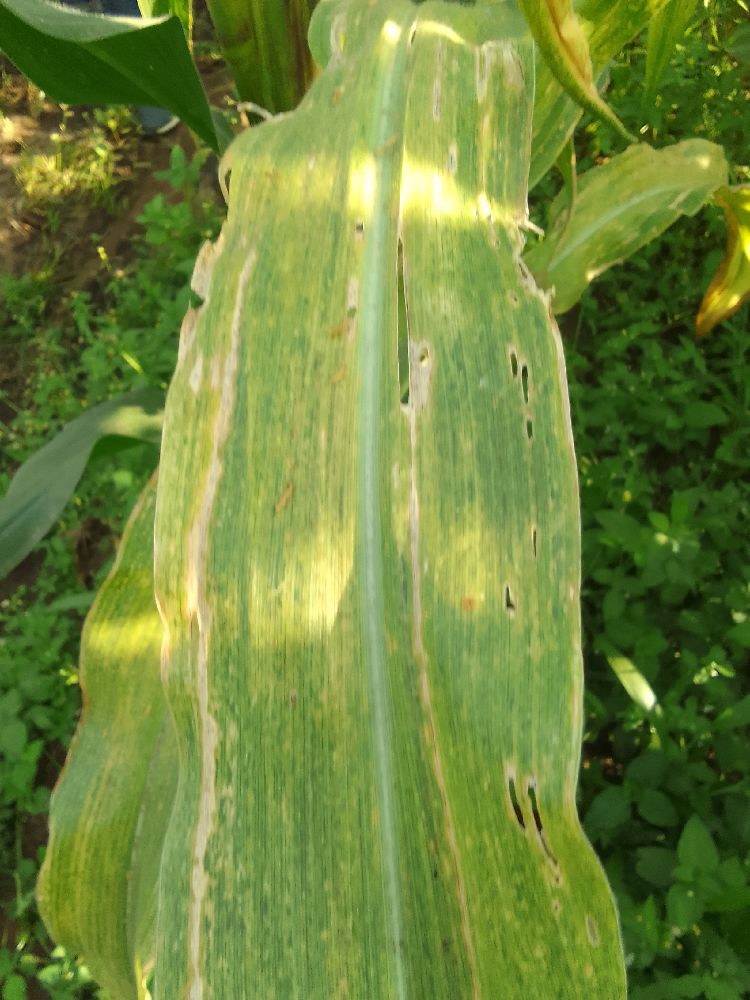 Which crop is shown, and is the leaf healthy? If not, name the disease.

maize, maize lethal necrosis
